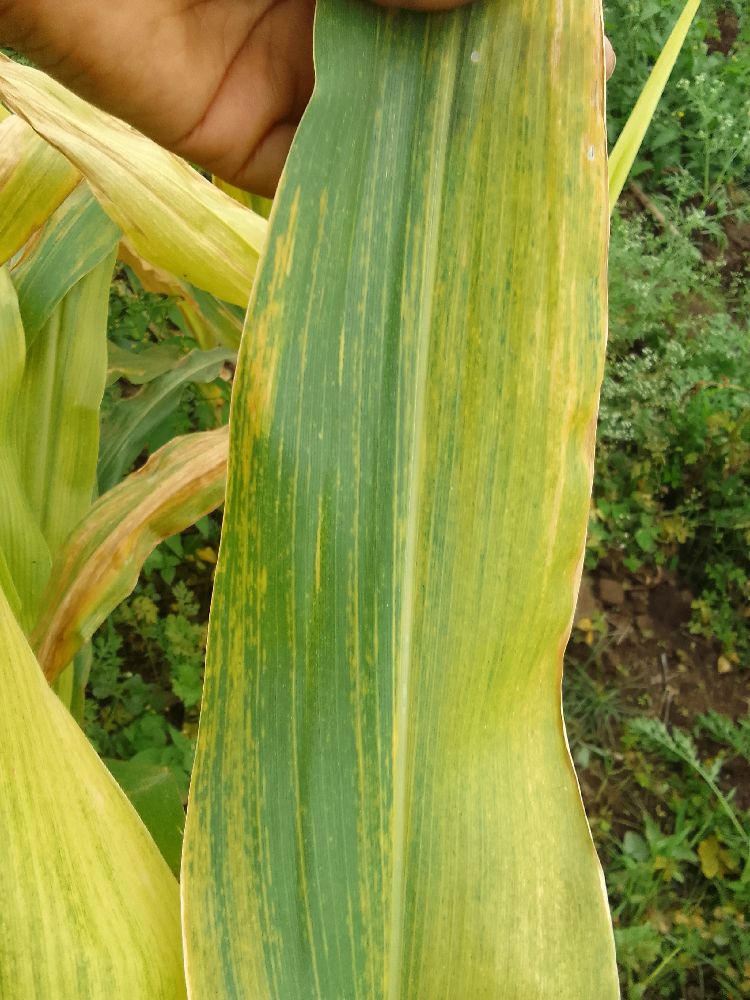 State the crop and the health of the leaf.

maize, maize lethal necrosis
